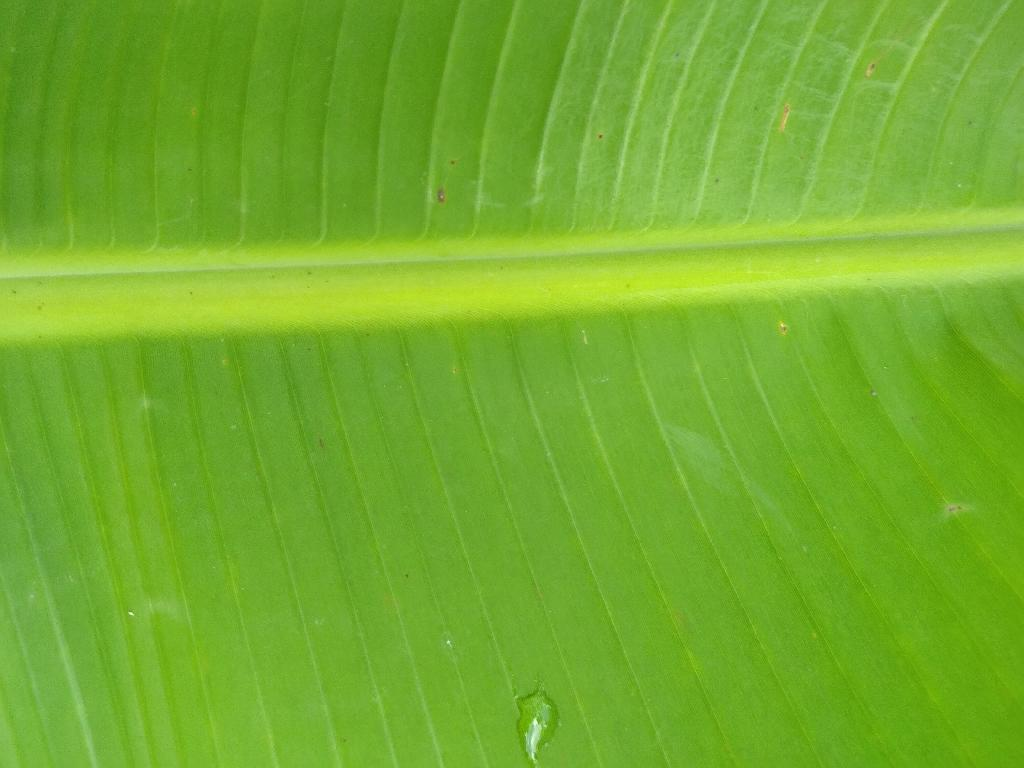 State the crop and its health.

banana, healthy
